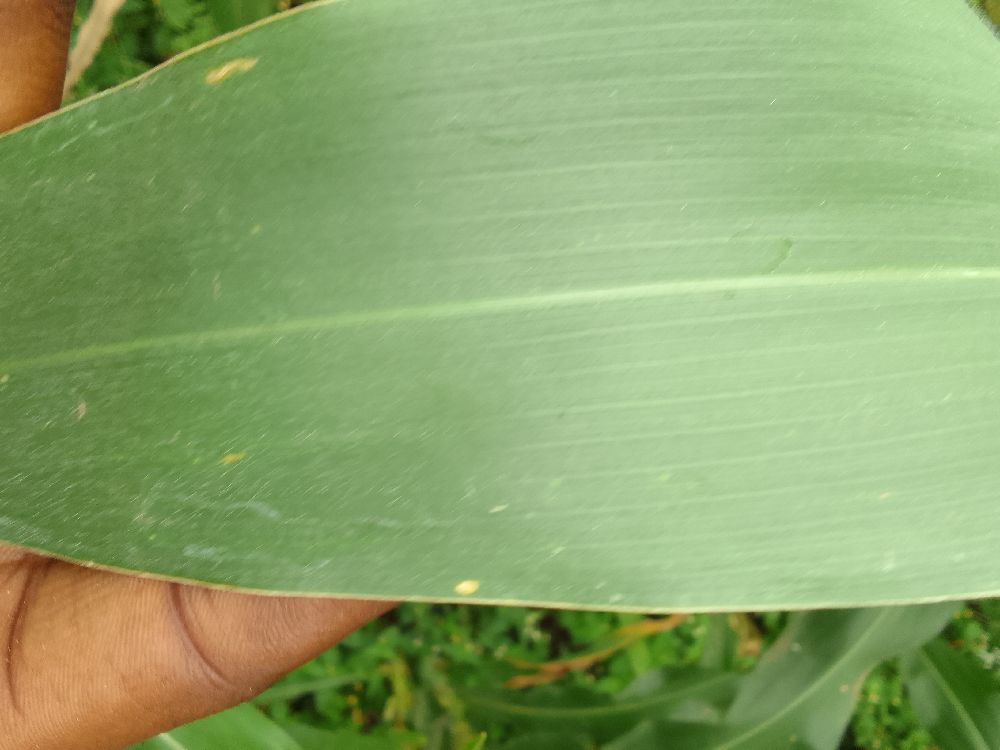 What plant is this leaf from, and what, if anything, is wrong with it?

maize, healthy
